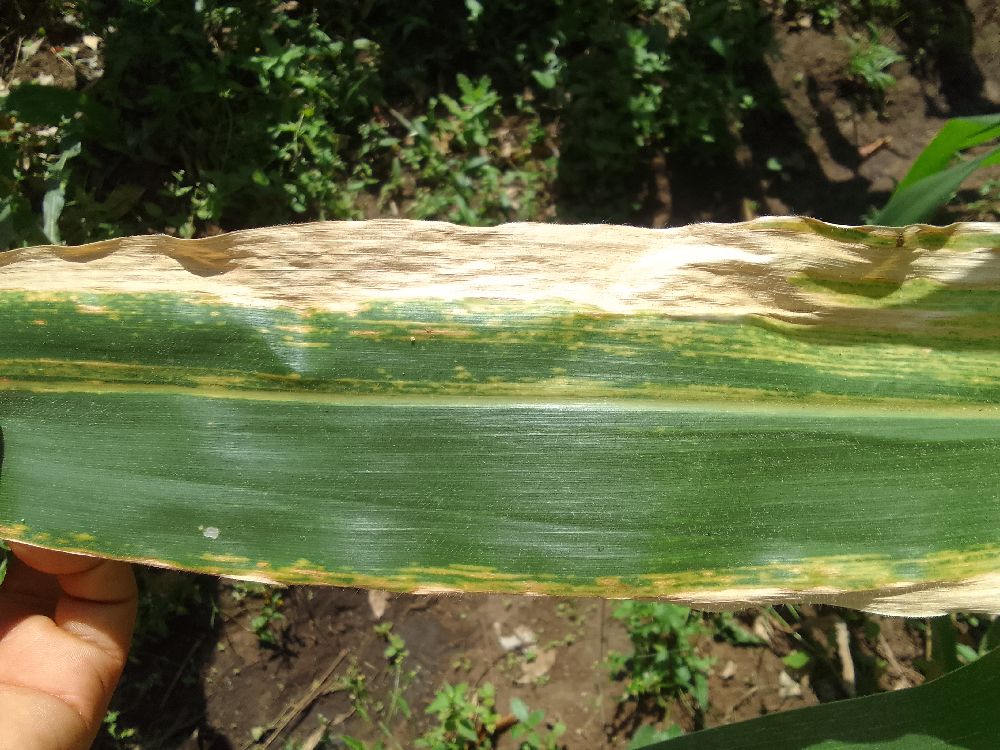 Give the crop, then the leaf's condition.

maize, maize lethal necrosis
